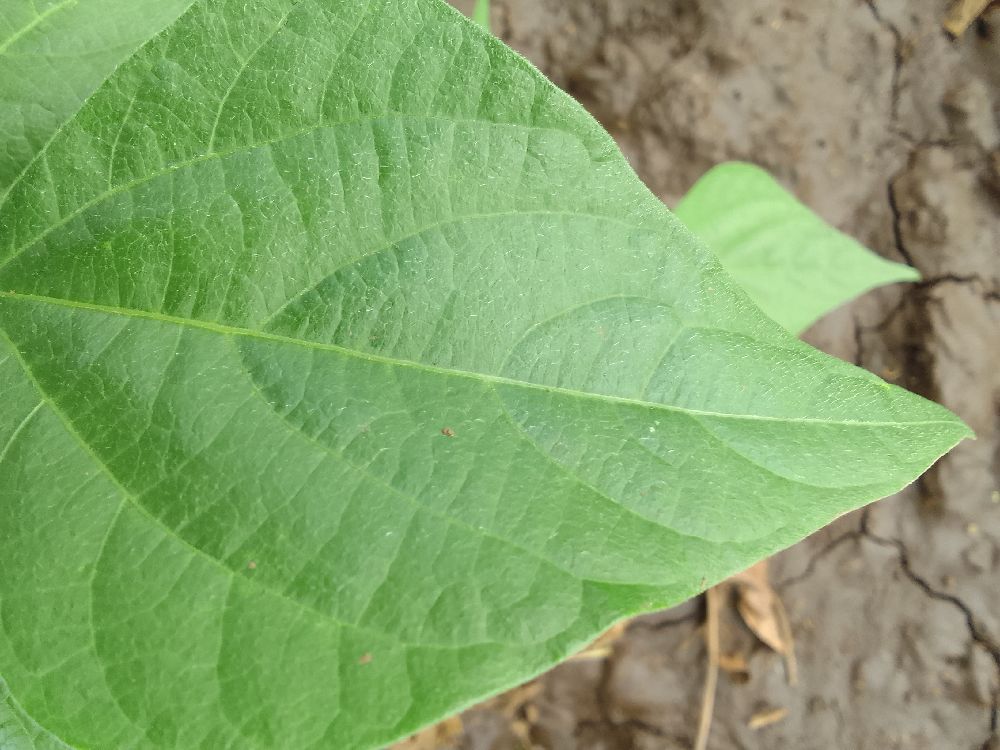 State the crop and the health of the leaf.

common bean, healthy
